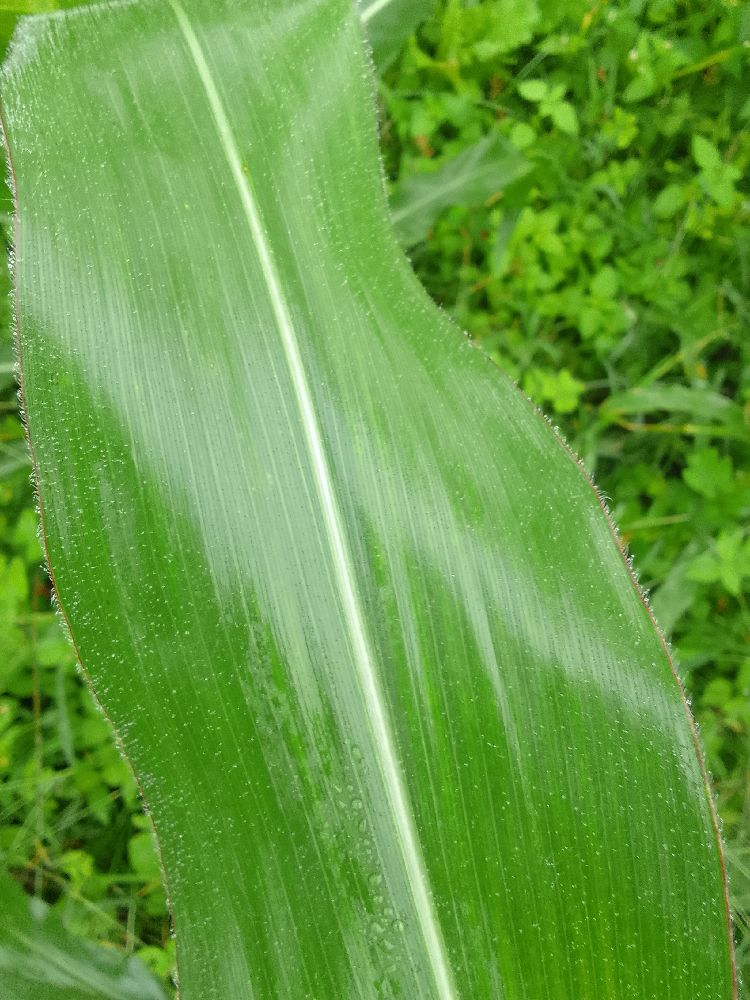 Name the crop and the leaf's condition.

maize, healthy
